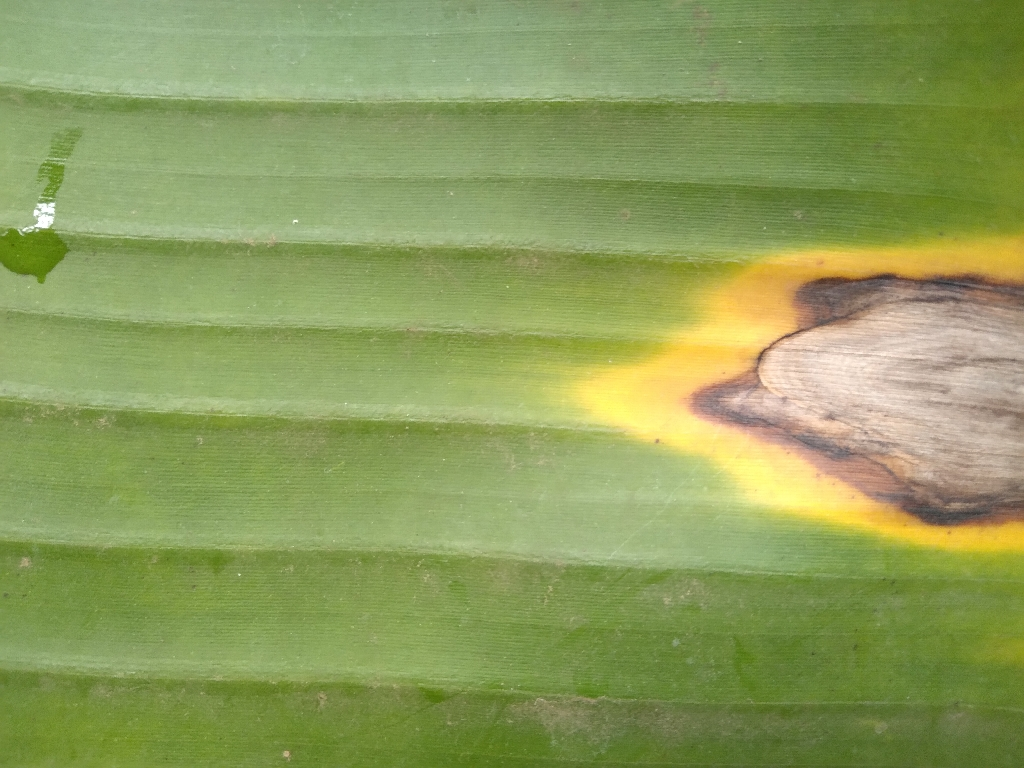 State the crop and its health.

banana, black sigatoka
